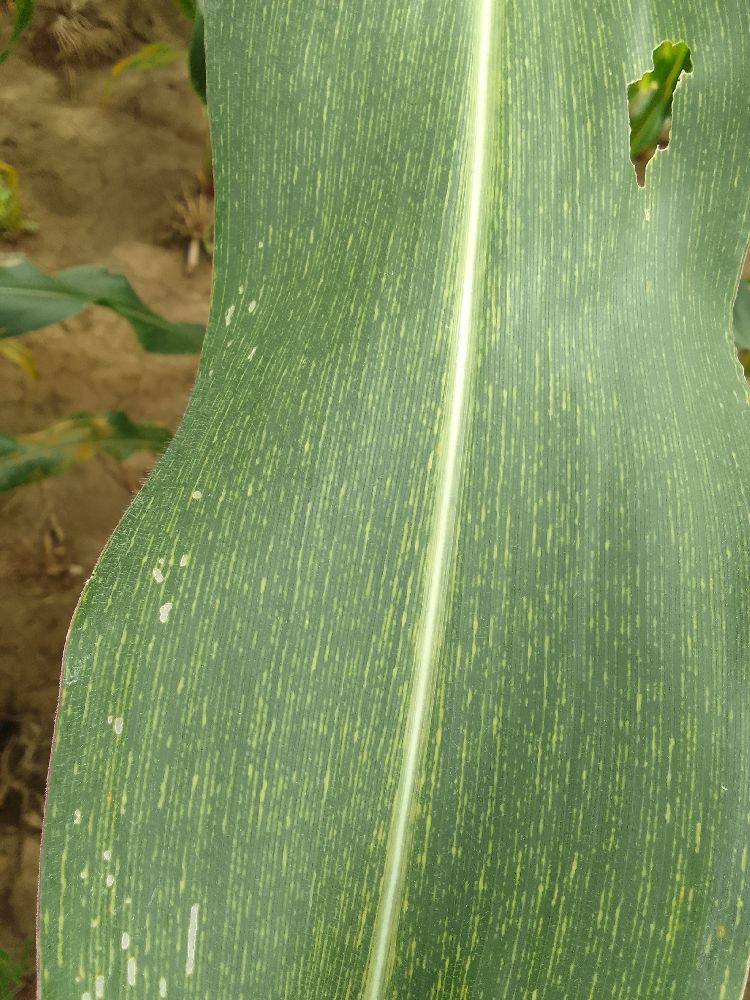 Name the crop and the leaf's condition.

maize, maize streak virus
